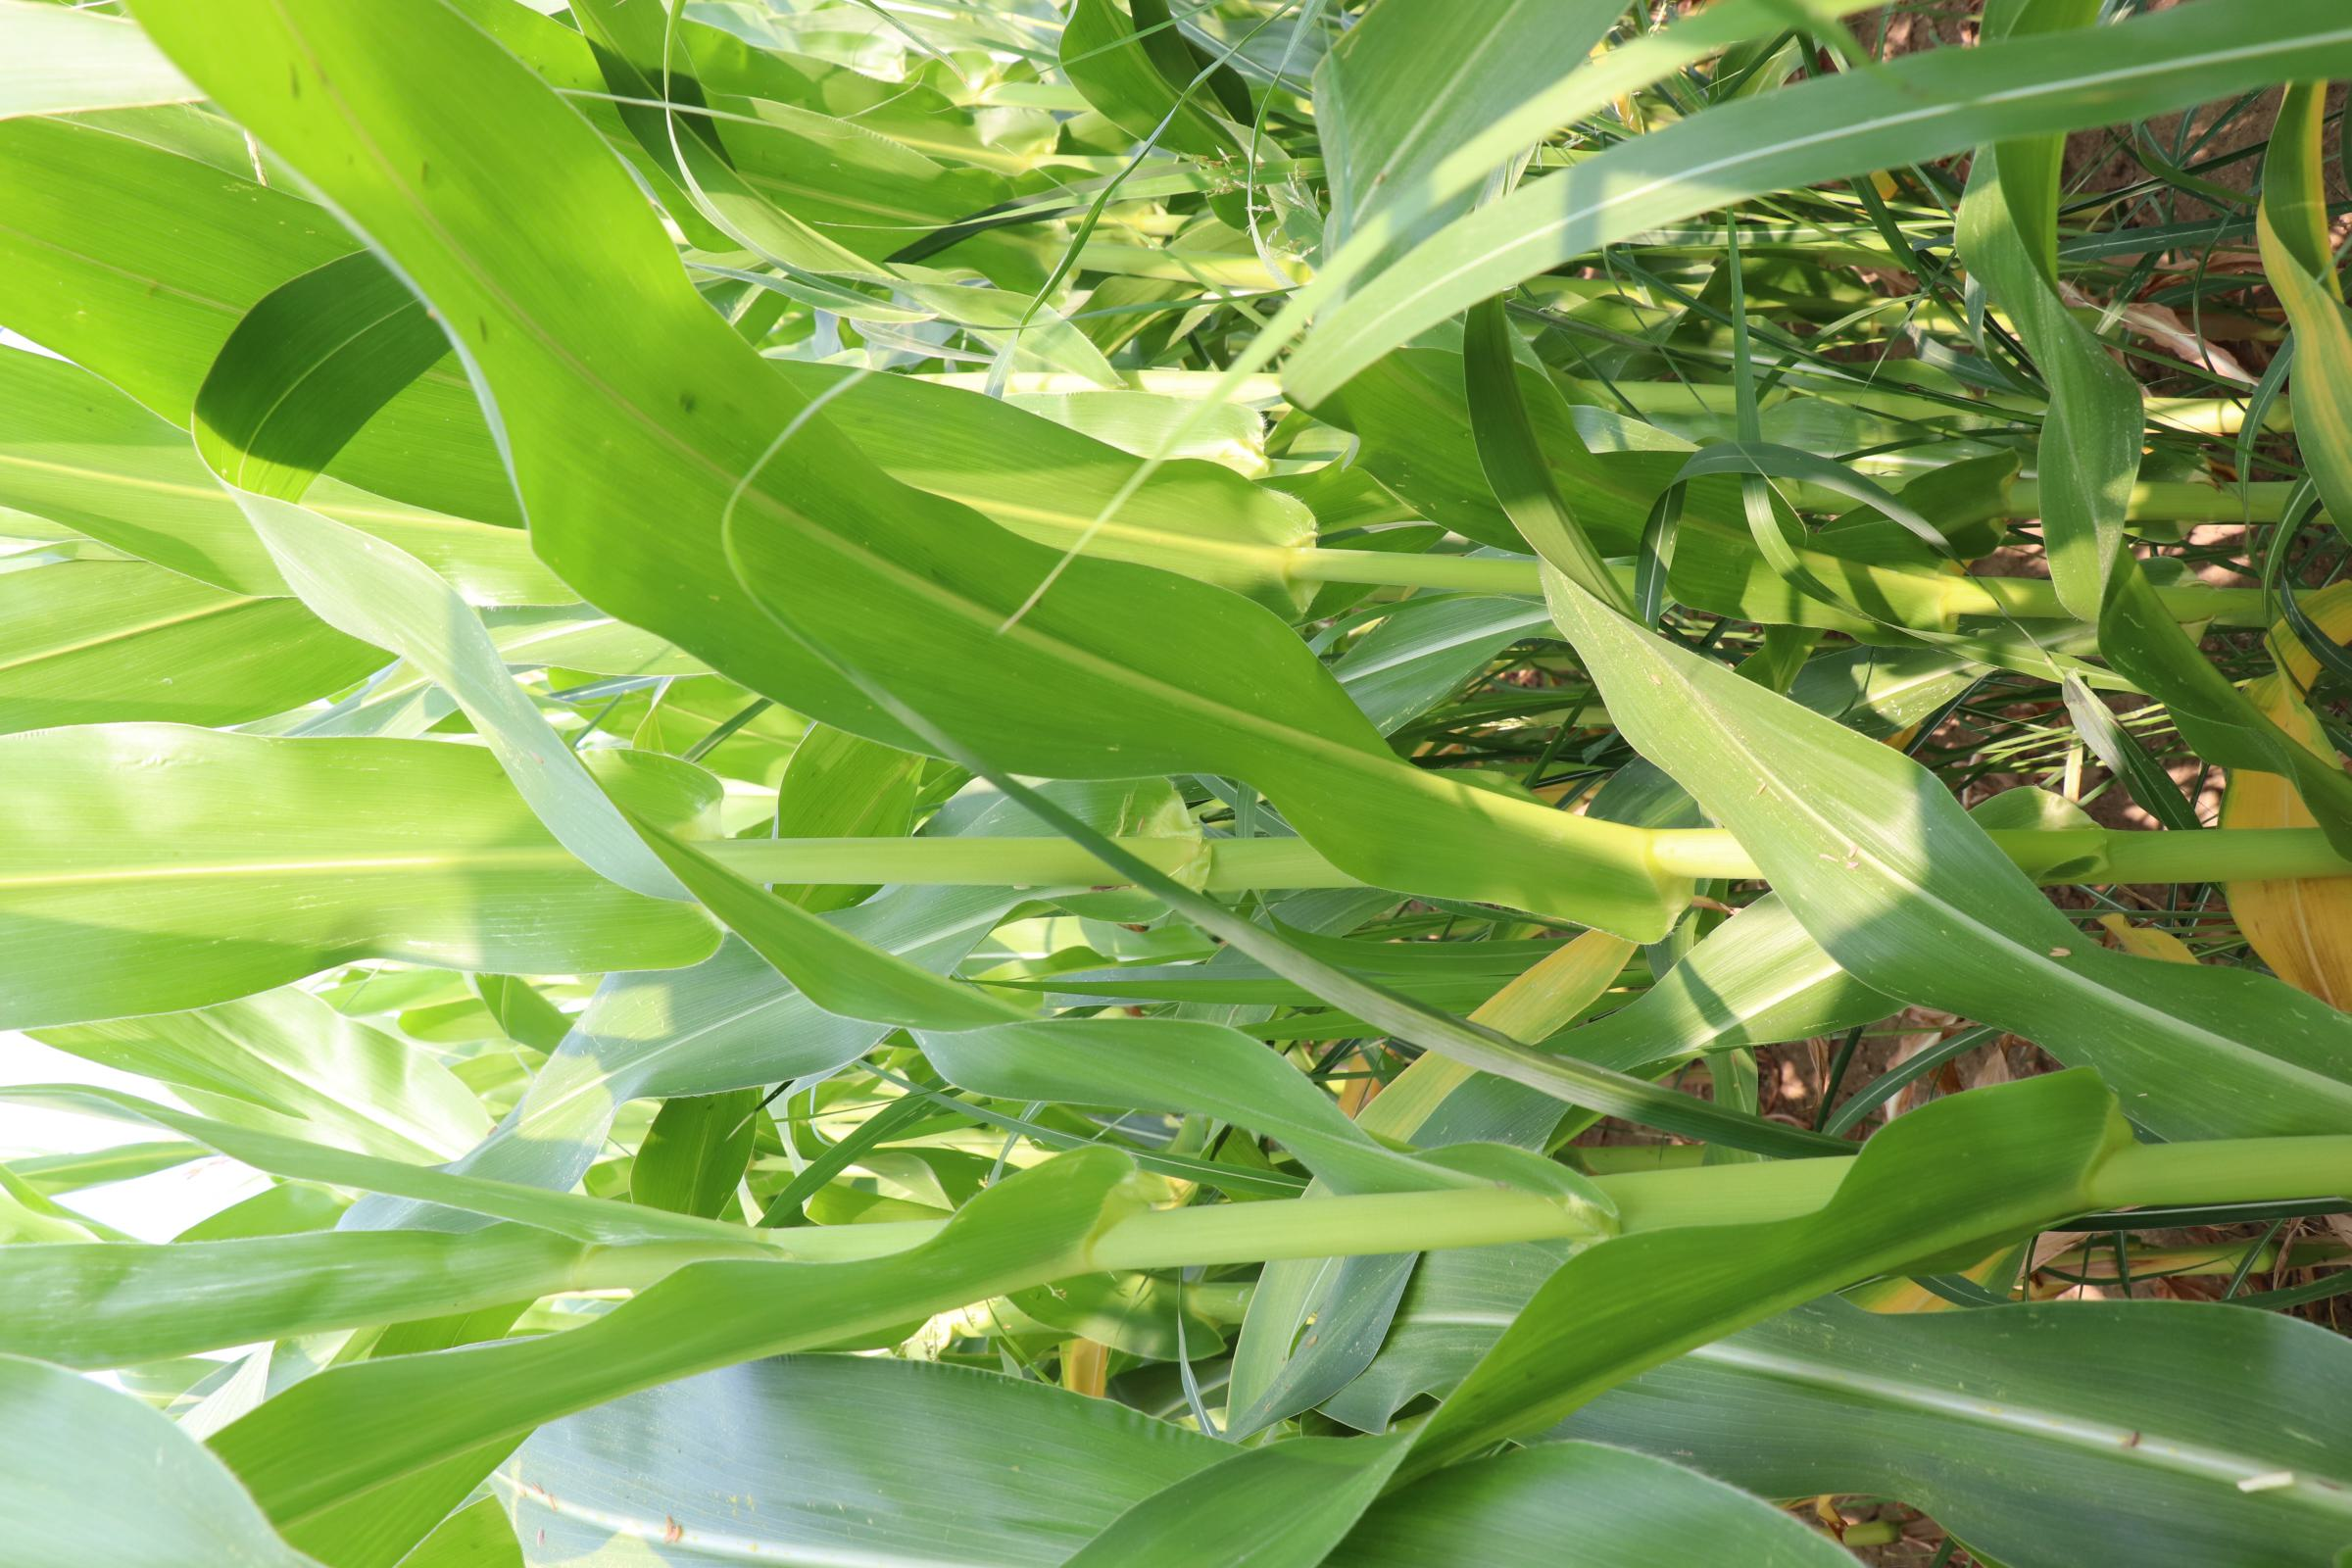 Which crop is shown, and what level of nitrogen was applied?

maize, no added nitrogen
